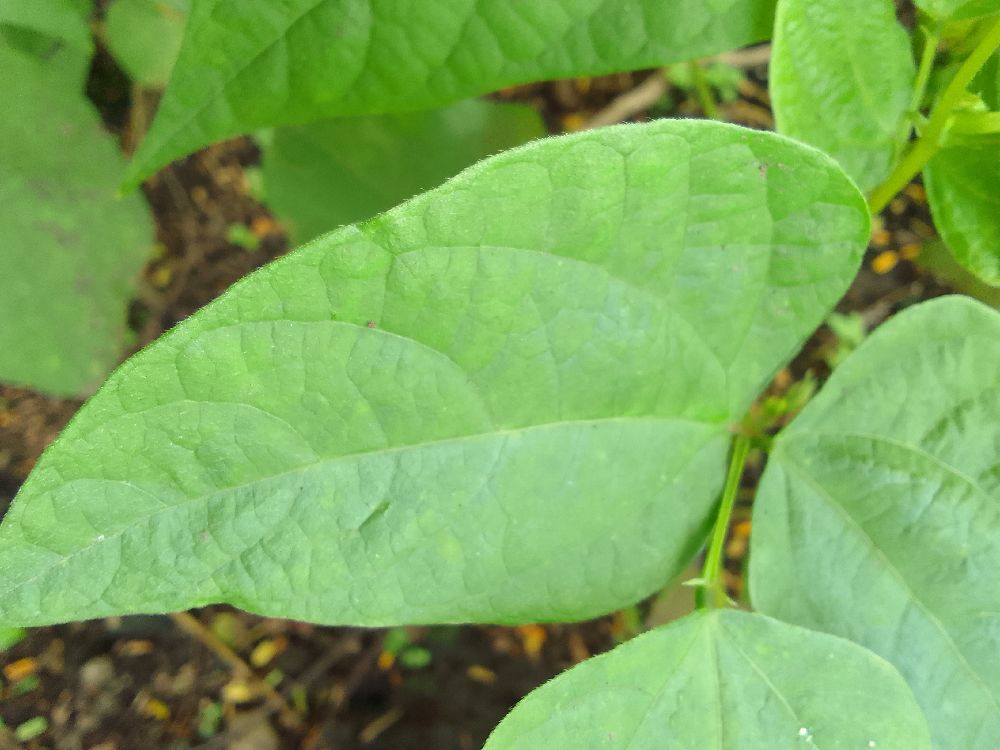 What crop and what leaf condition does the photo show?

common bean, healthy
